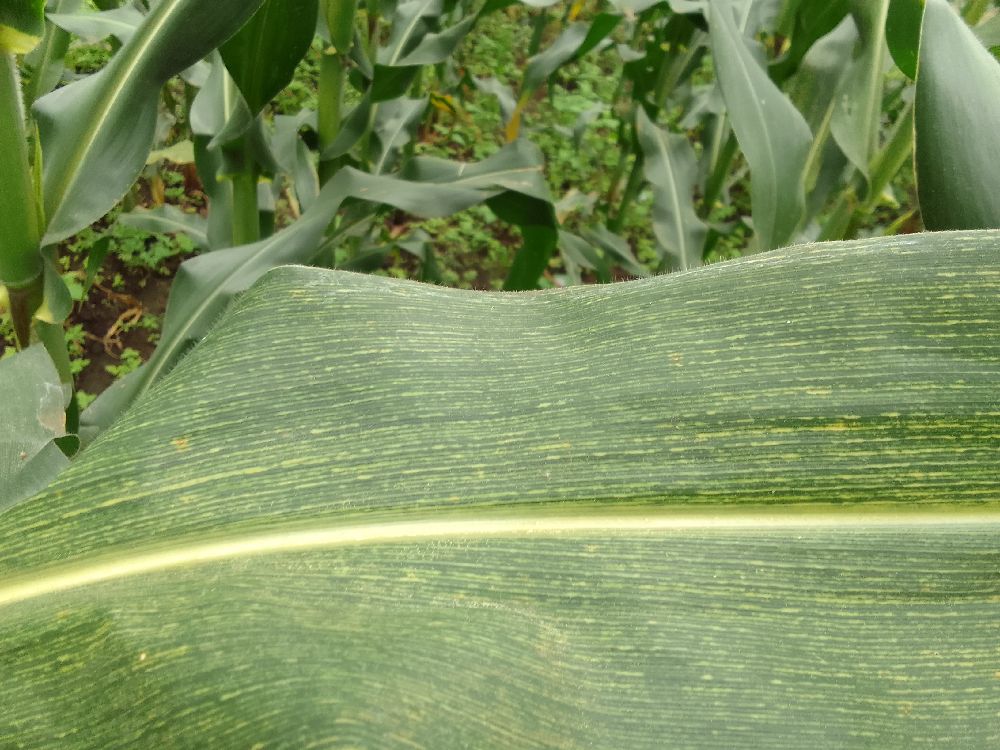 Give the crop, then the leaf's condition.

maize, maize streak virus
